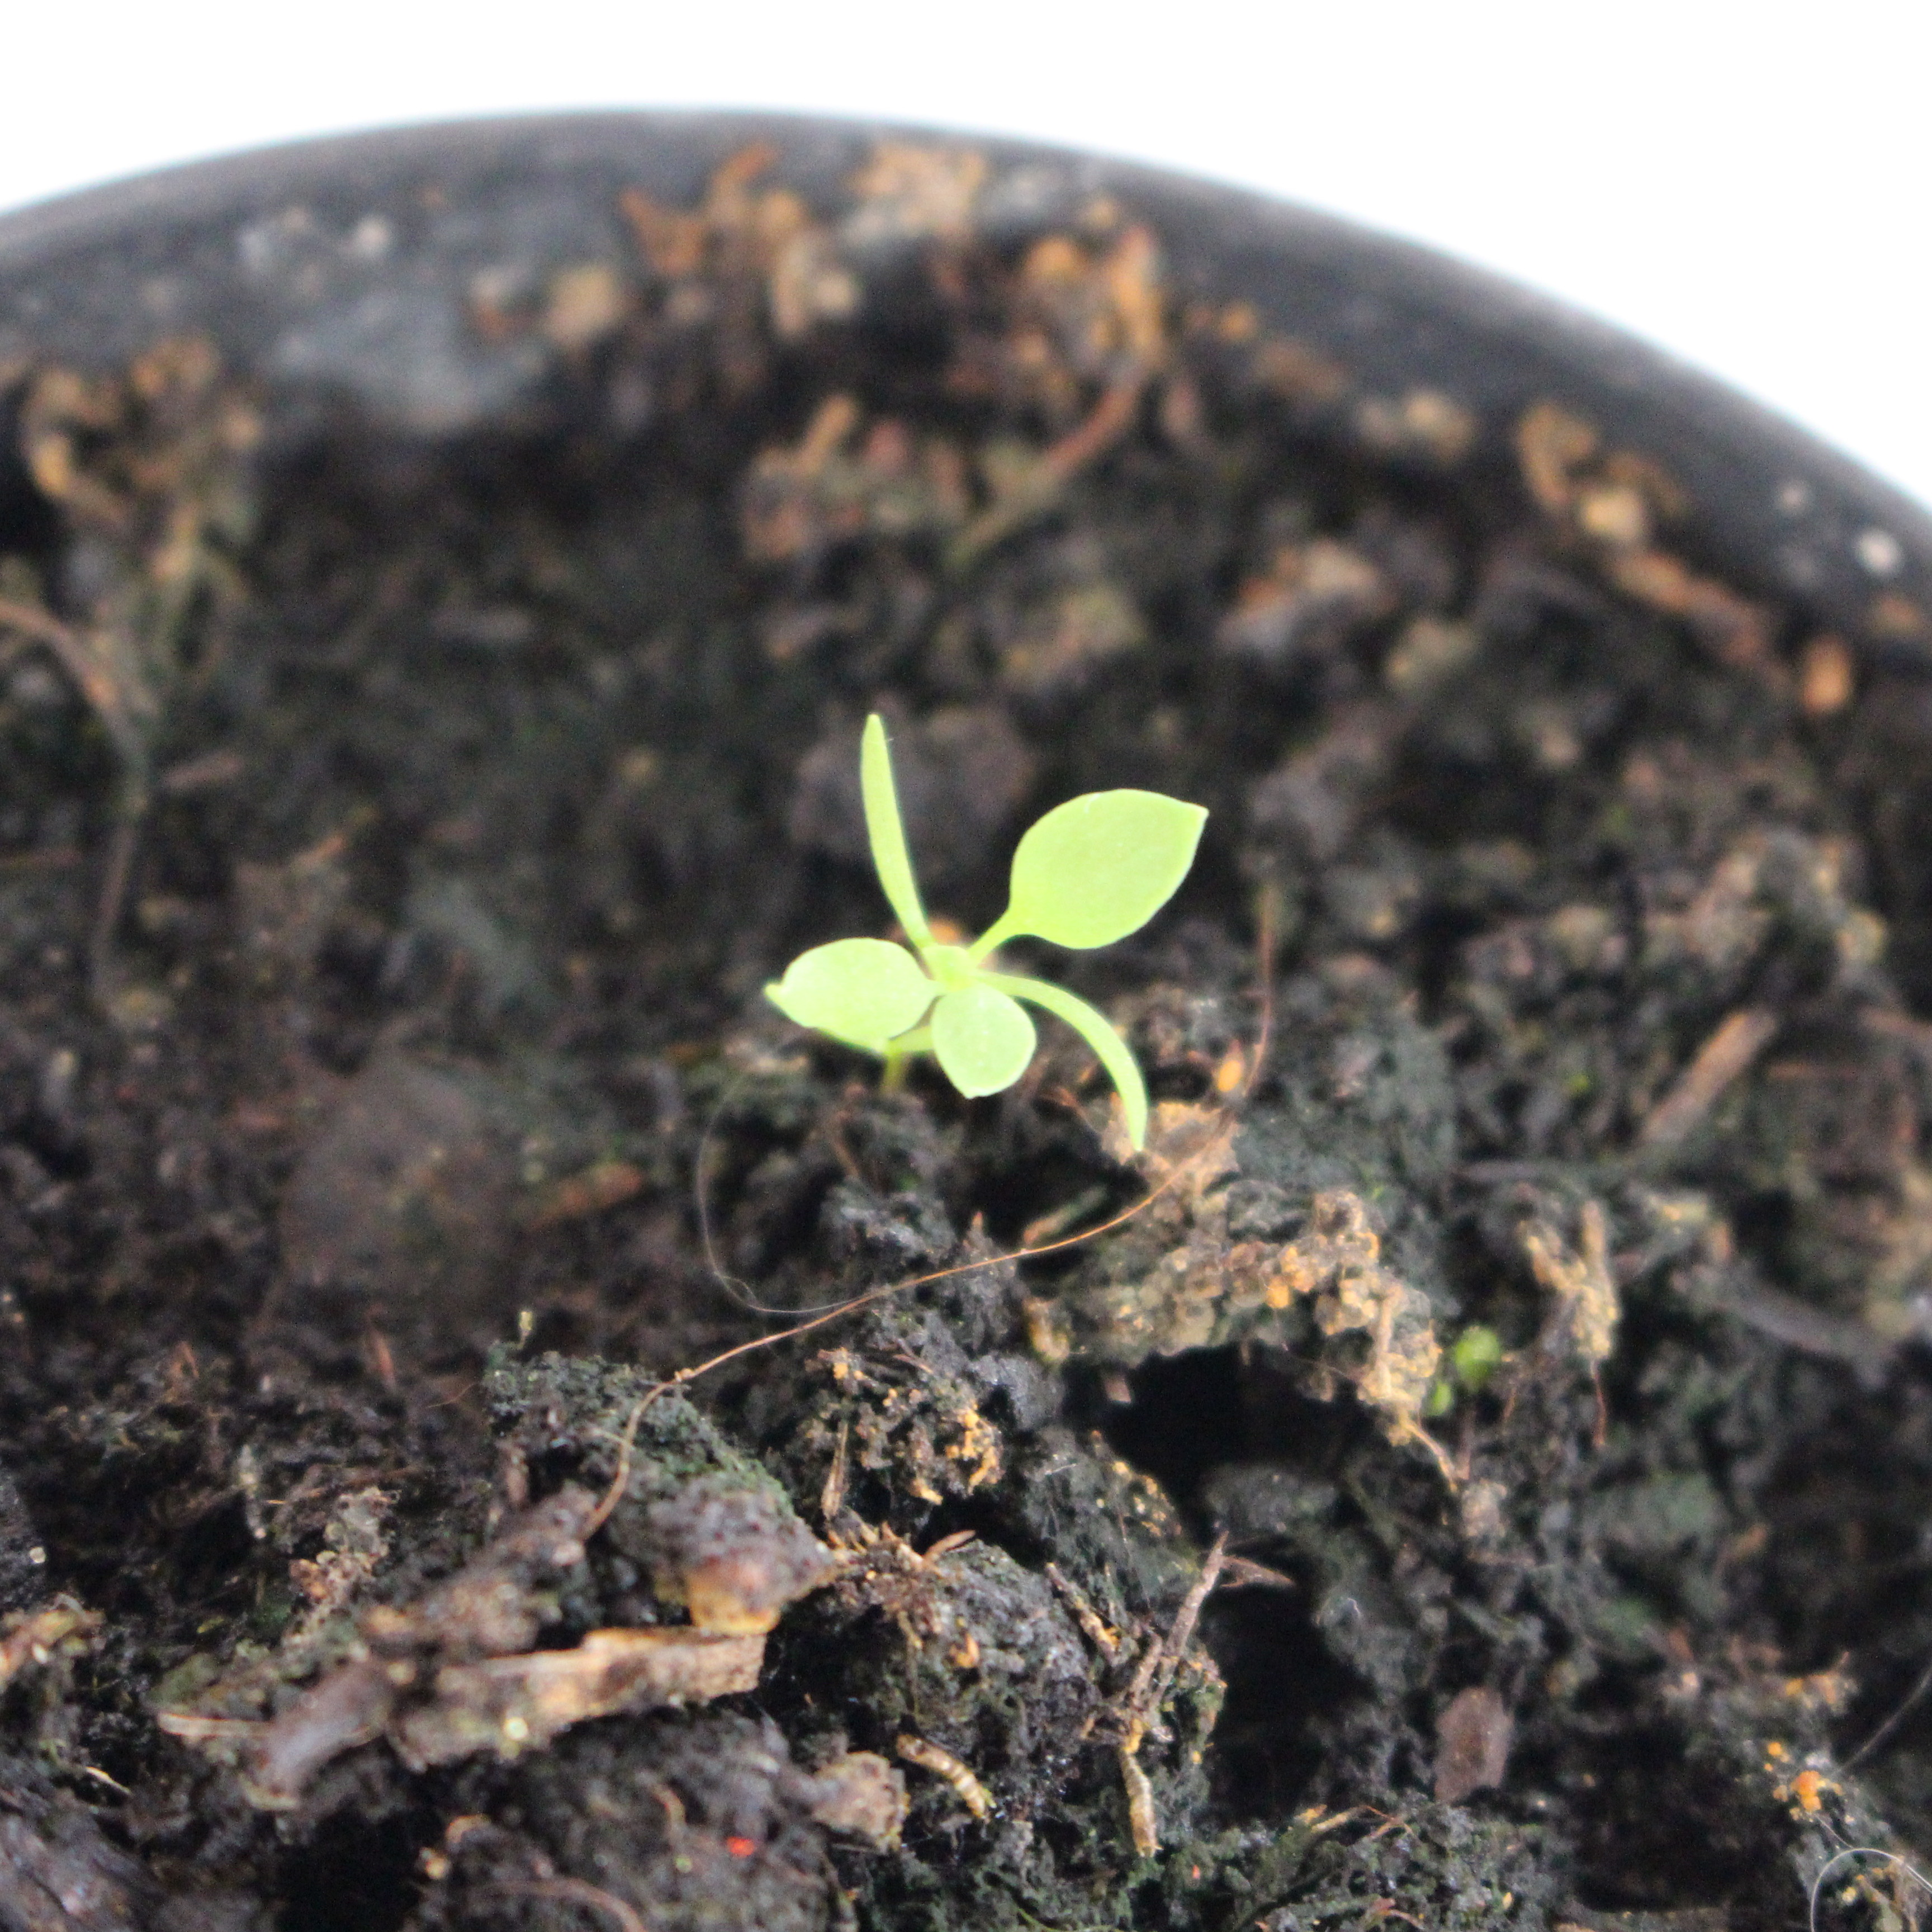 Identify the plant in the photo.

Papaver rhoeas
